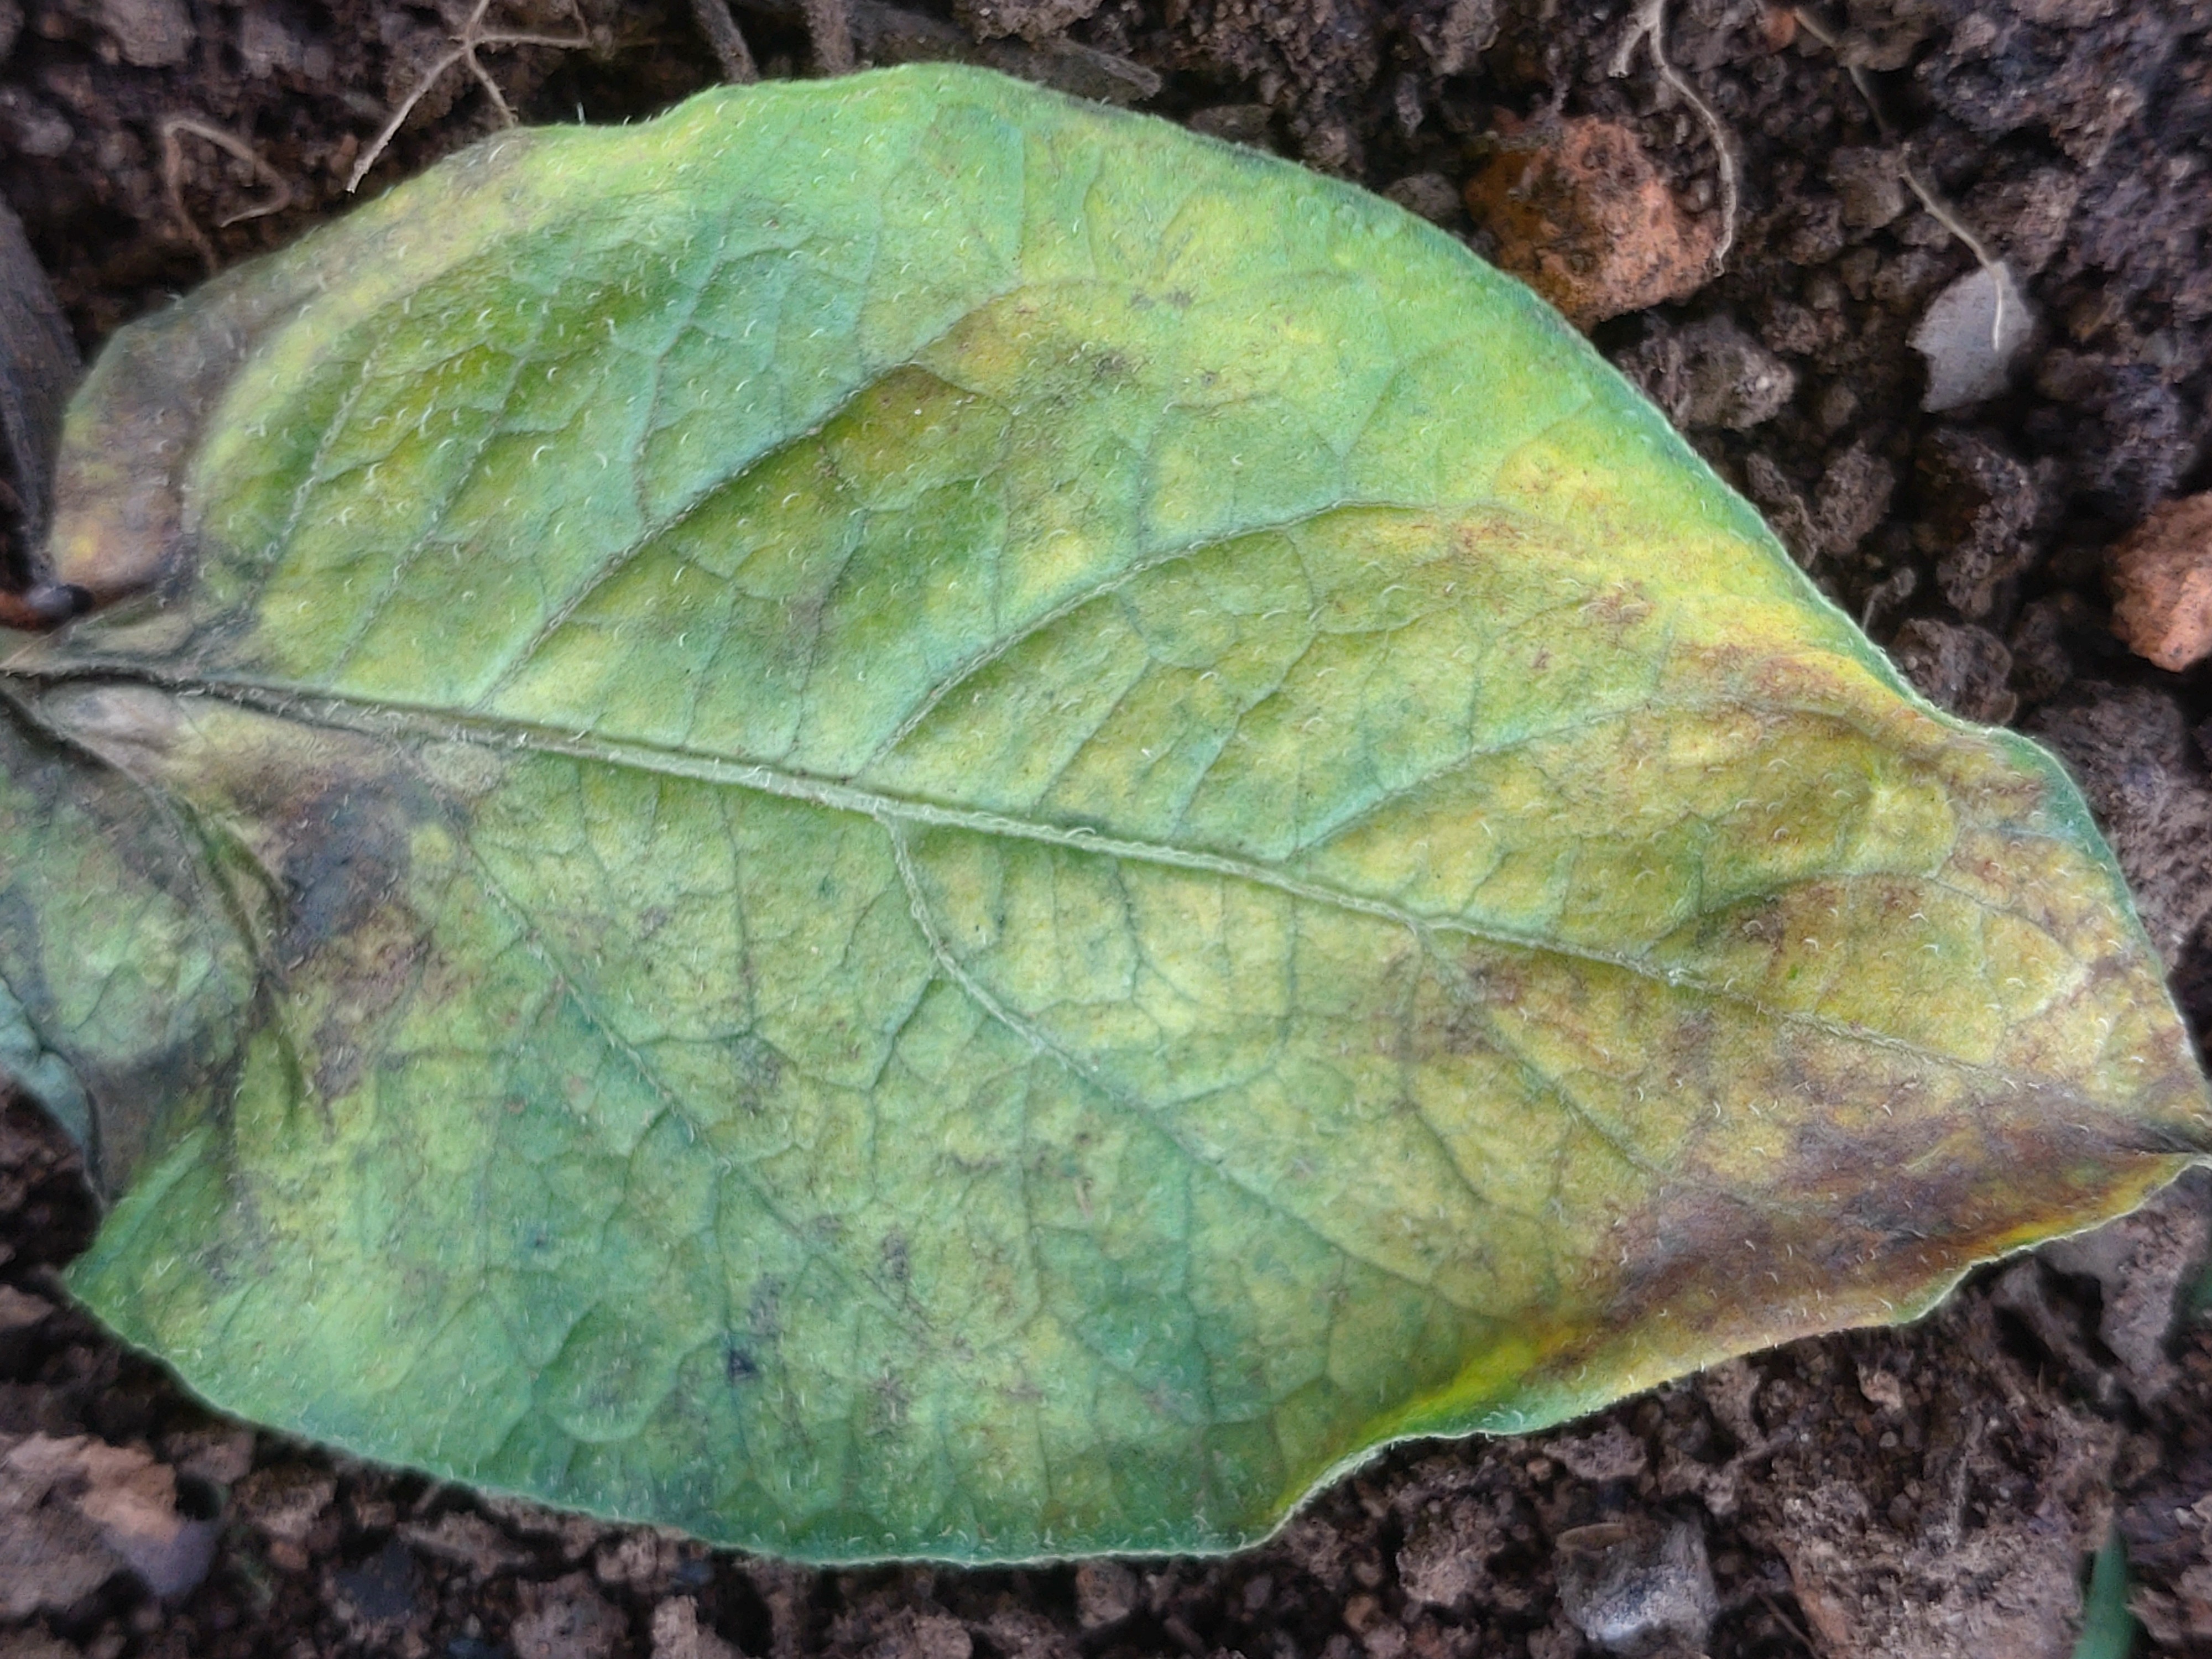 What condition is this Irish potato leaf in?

late blight
